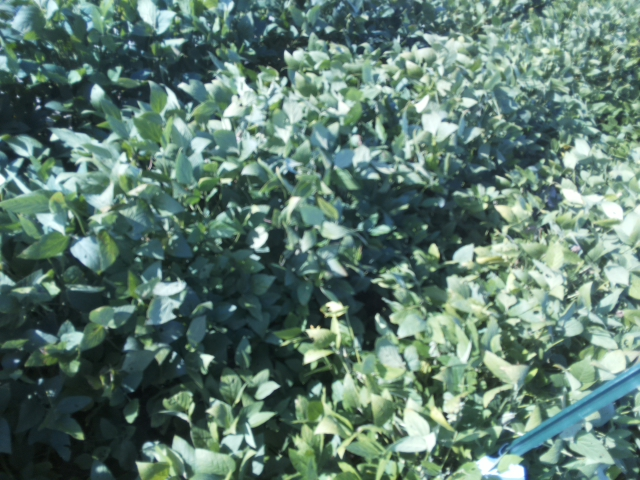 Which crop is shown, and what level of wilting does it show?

soybean, slight leaflet or petiole turgor loss in upper canopy
